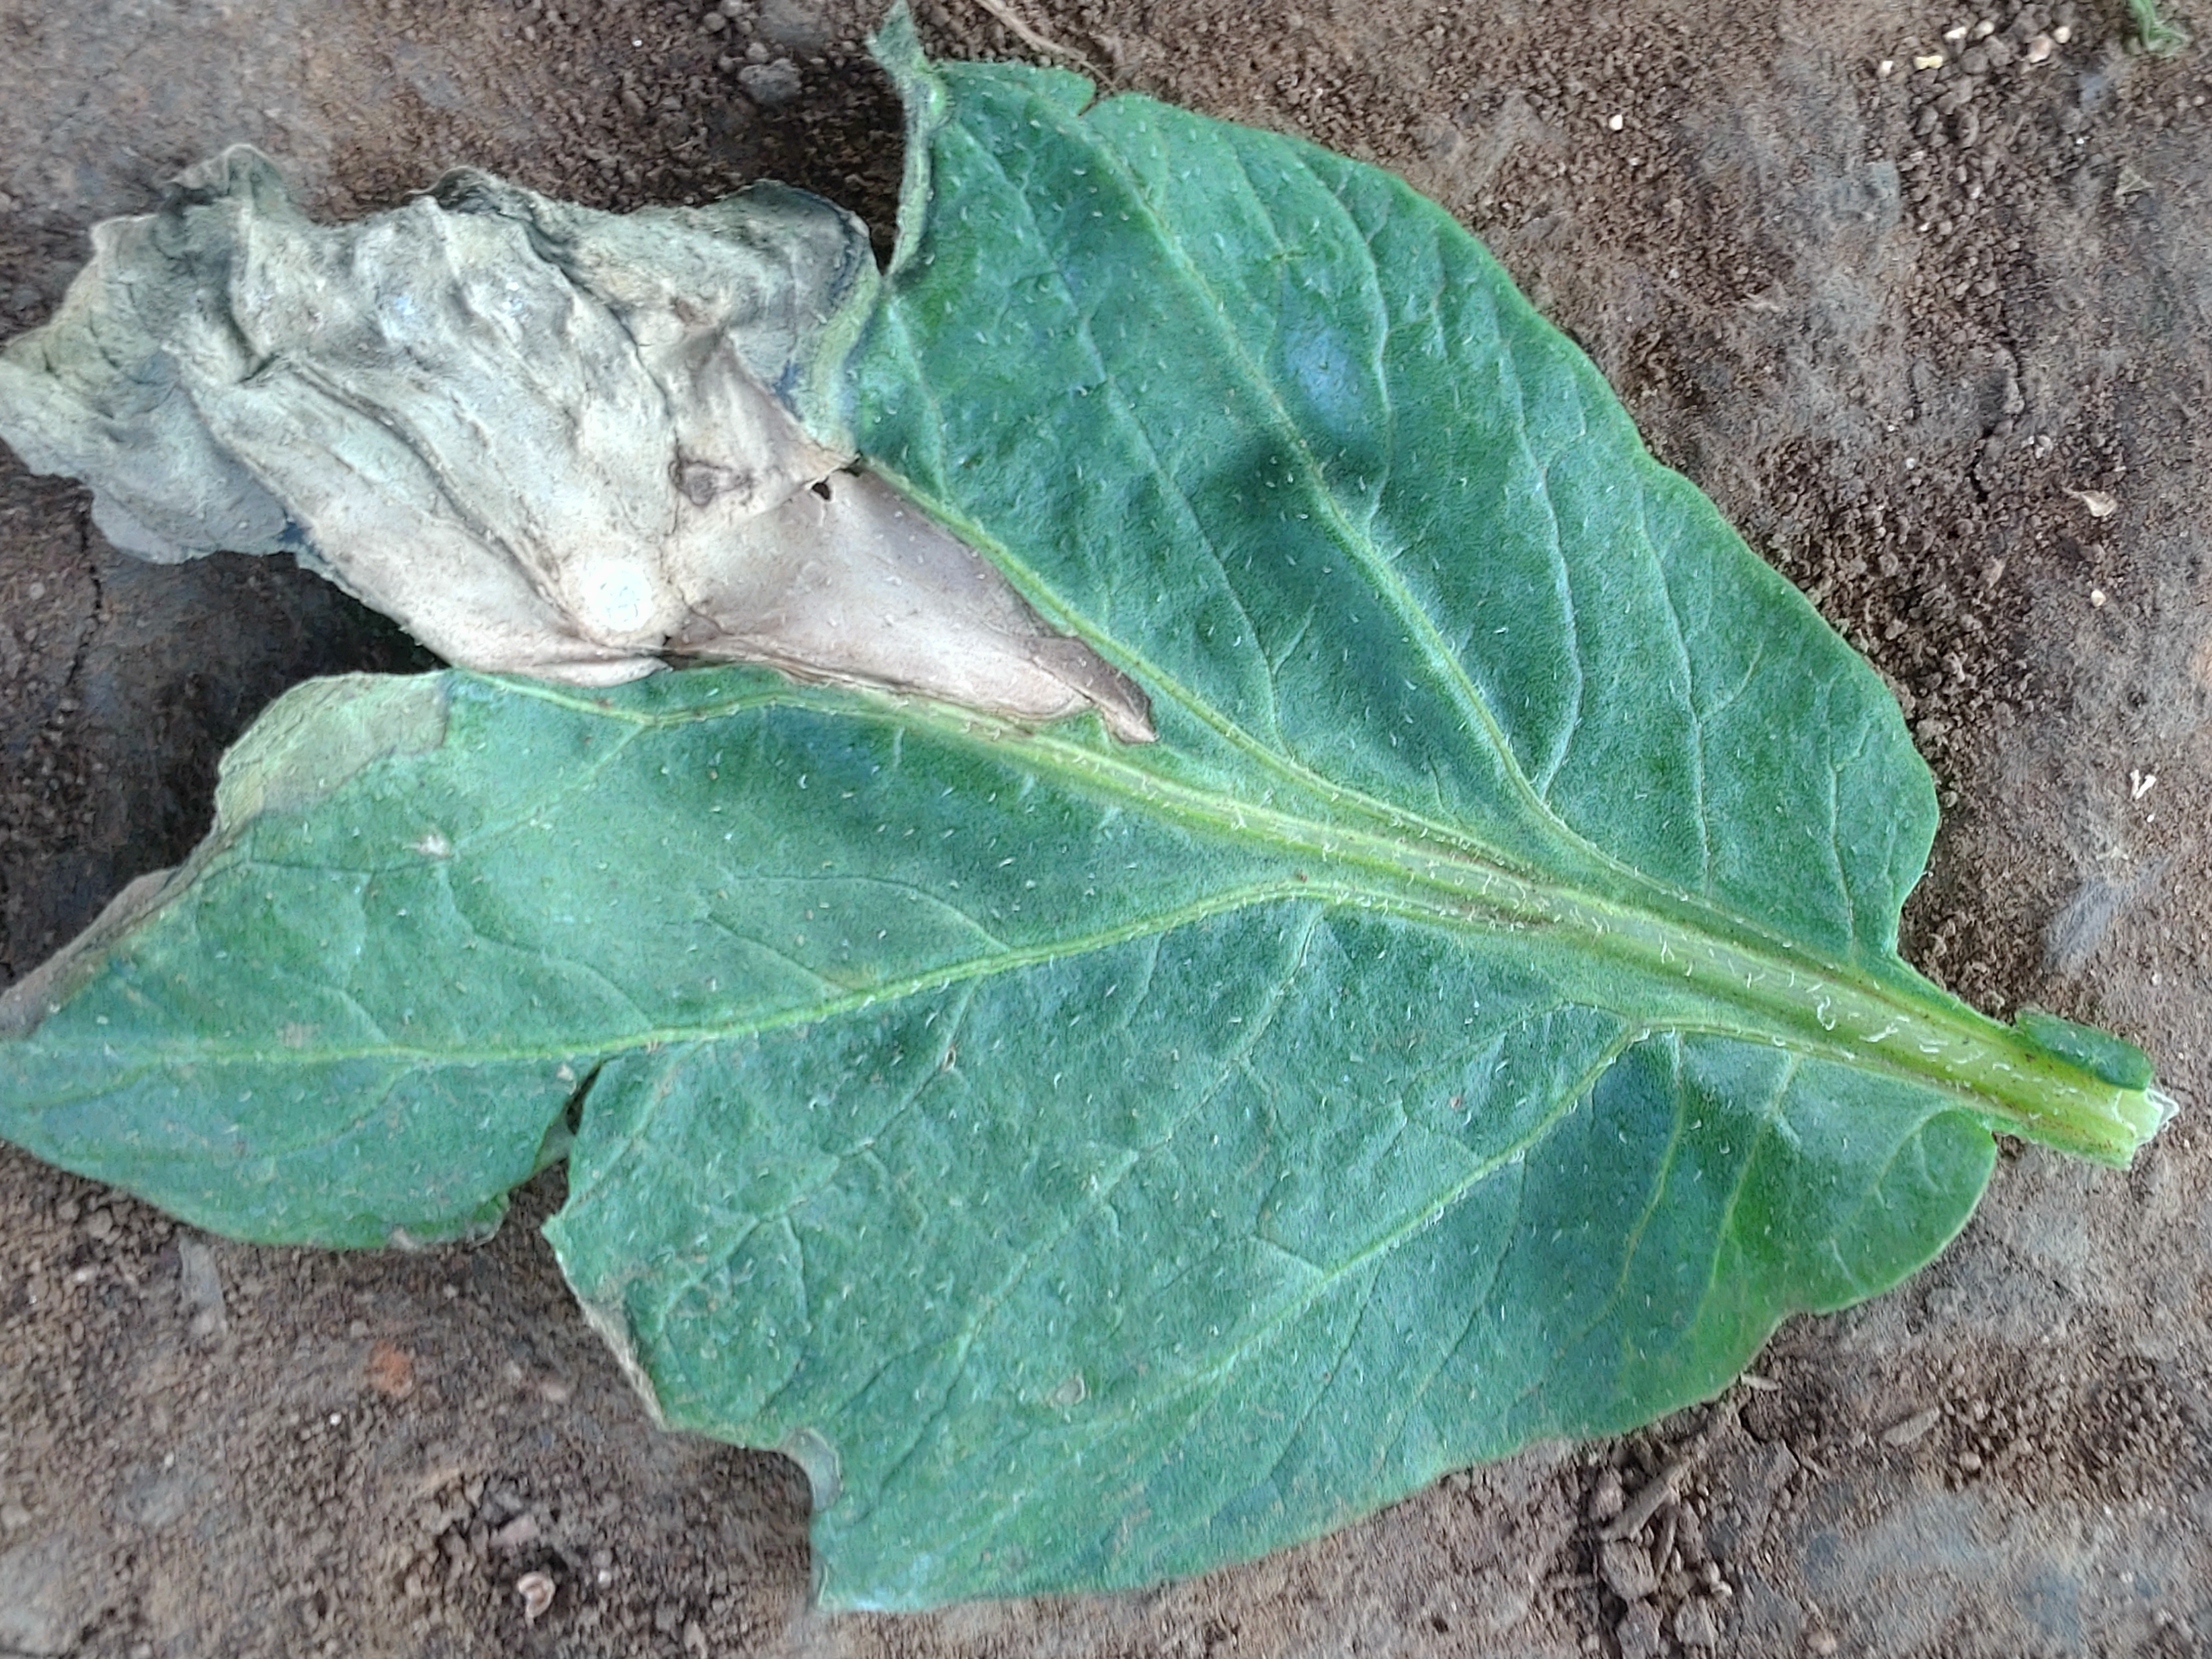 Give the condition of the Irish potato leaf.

early blight
